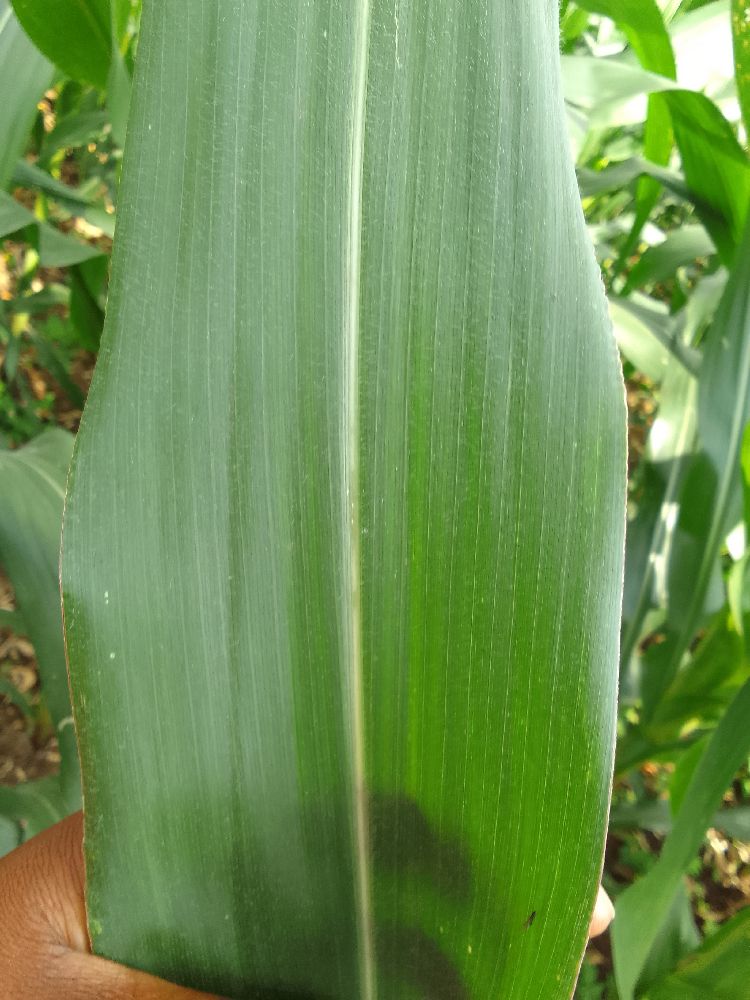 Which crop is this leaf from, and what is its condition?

maize, healthy
